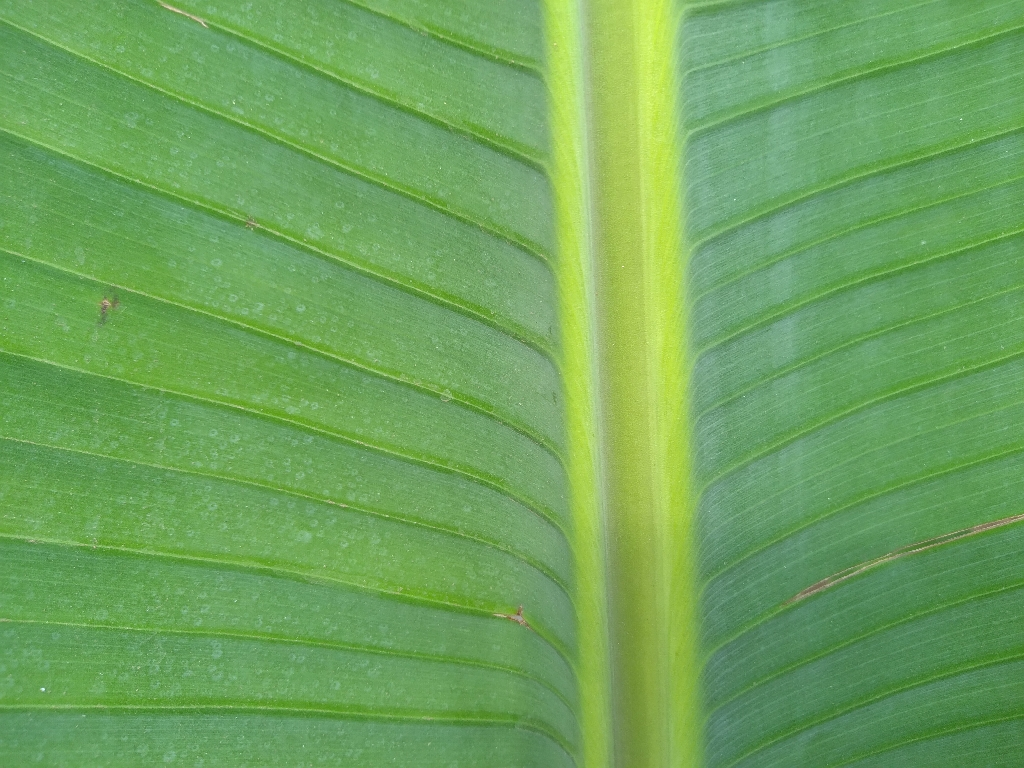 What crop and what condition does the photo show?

banana, healthy
